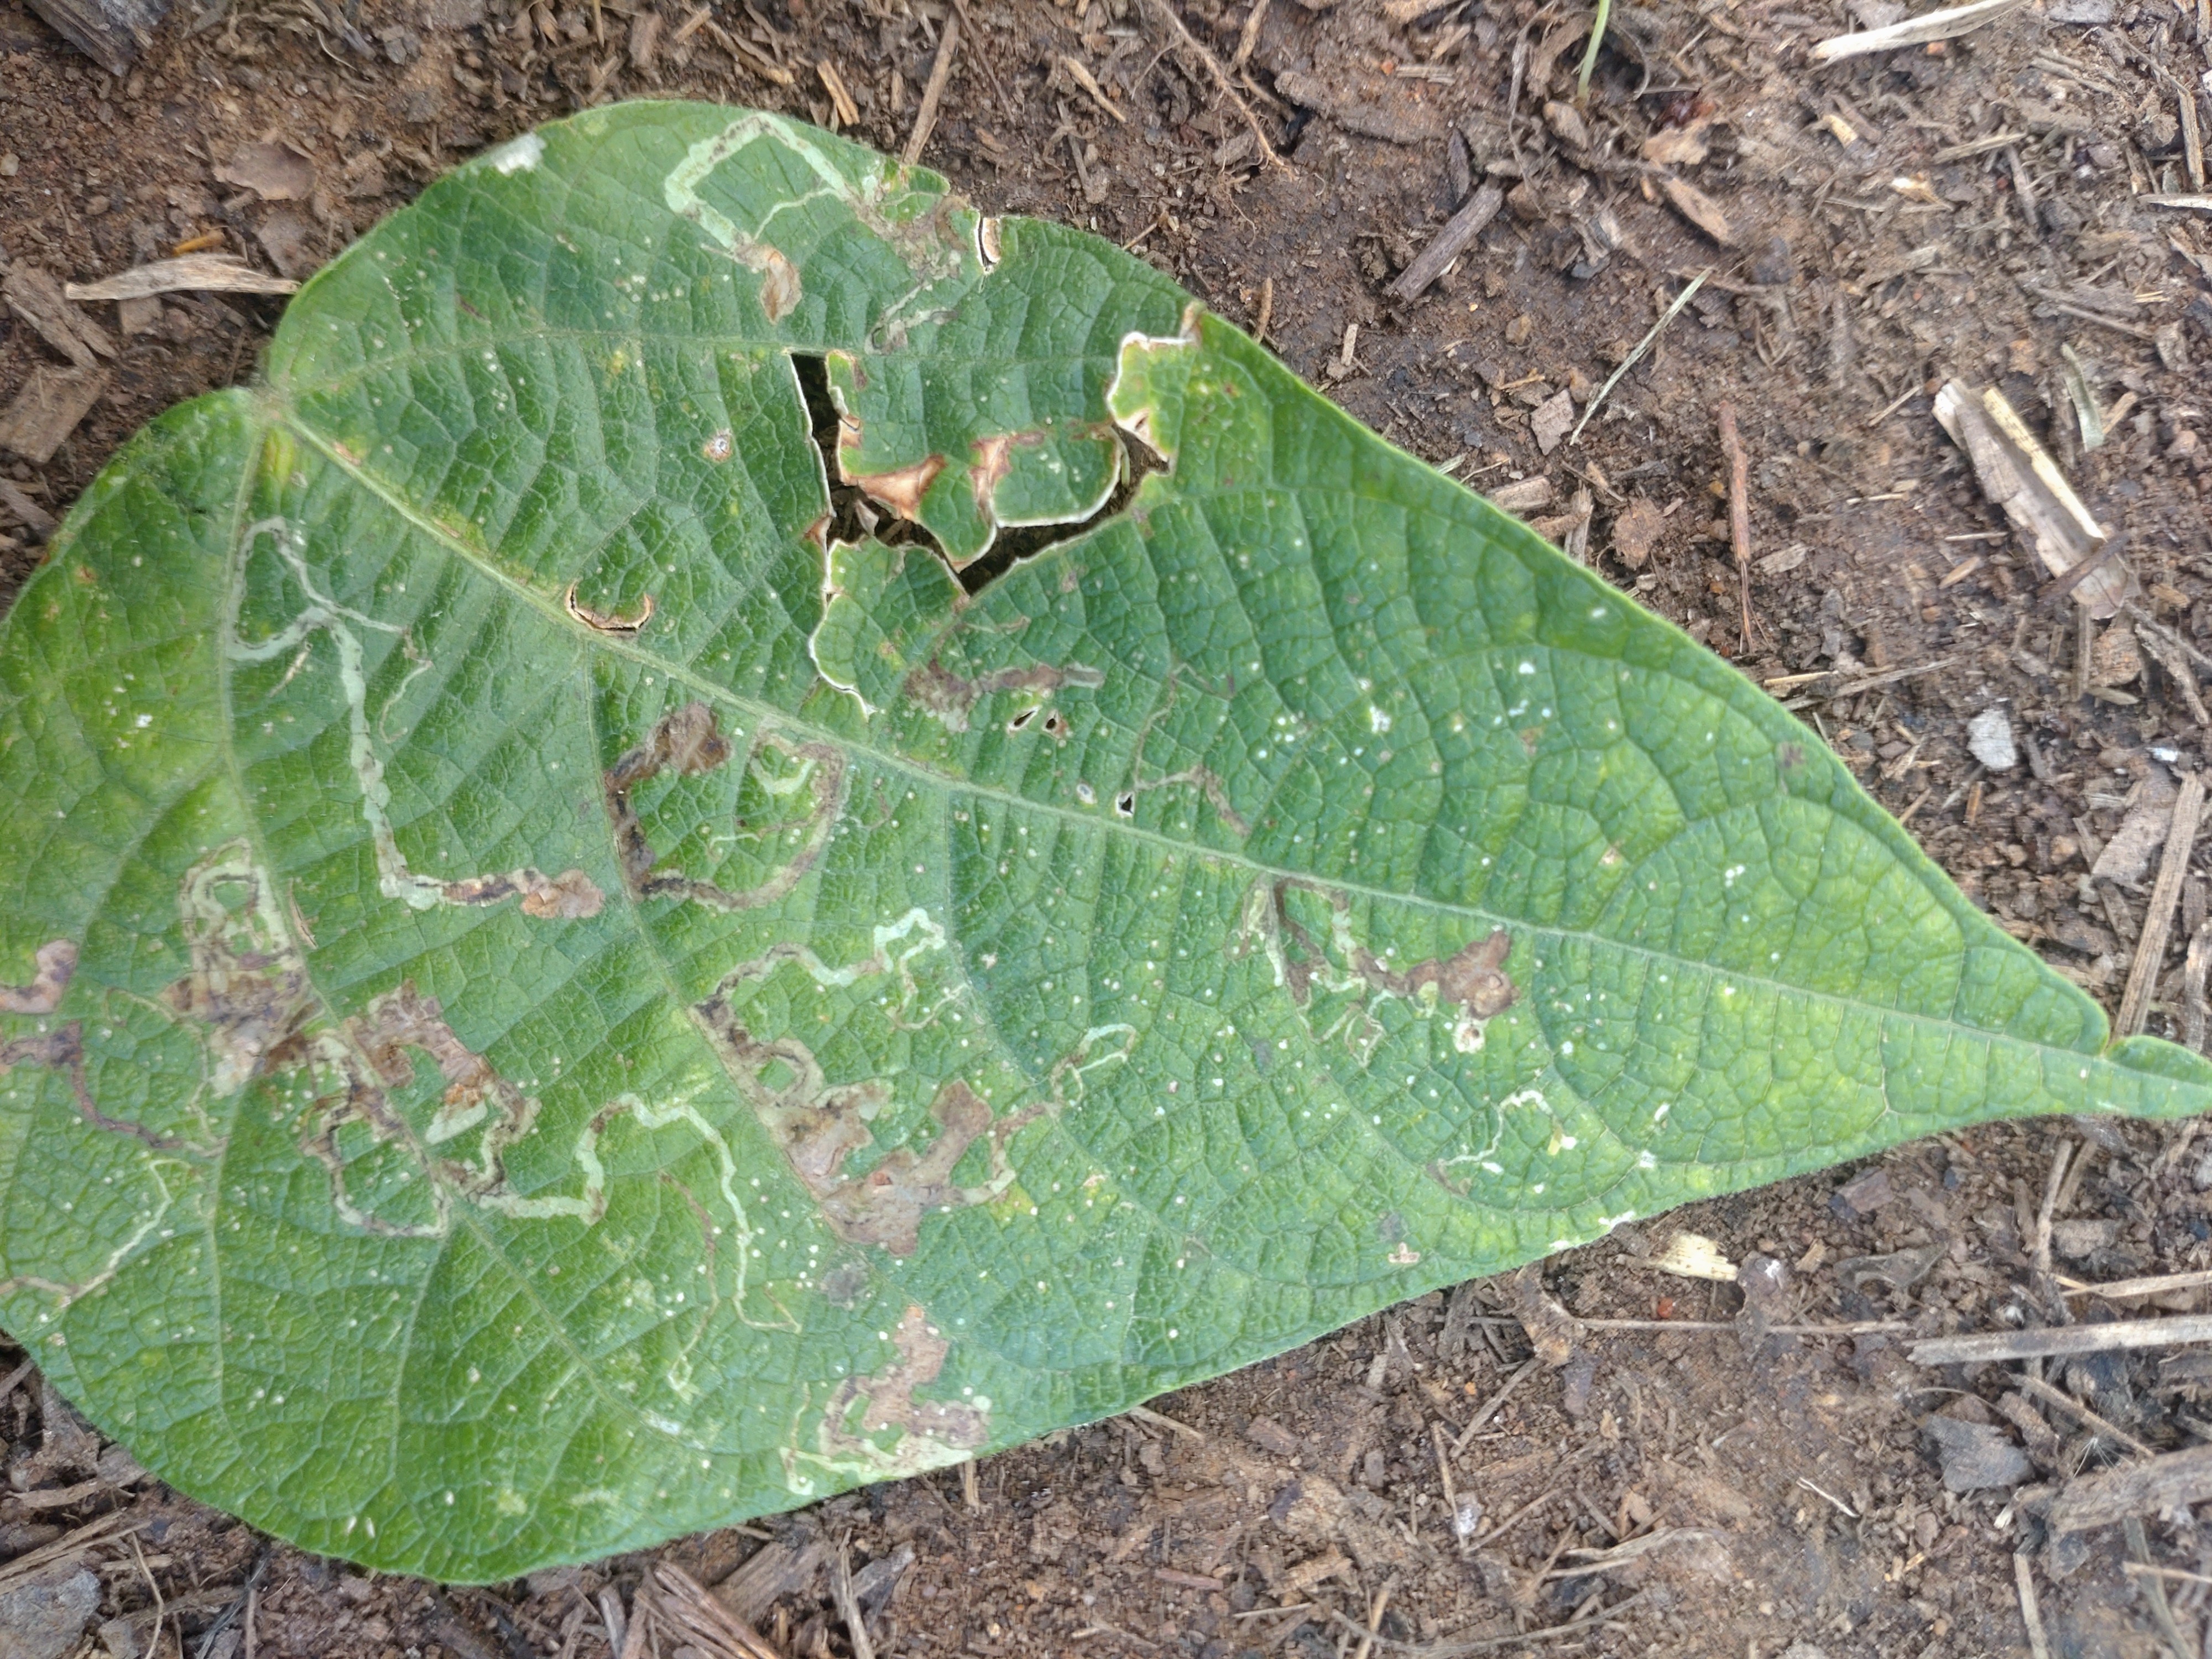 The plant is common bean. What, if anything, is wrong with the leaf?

anthracnose
